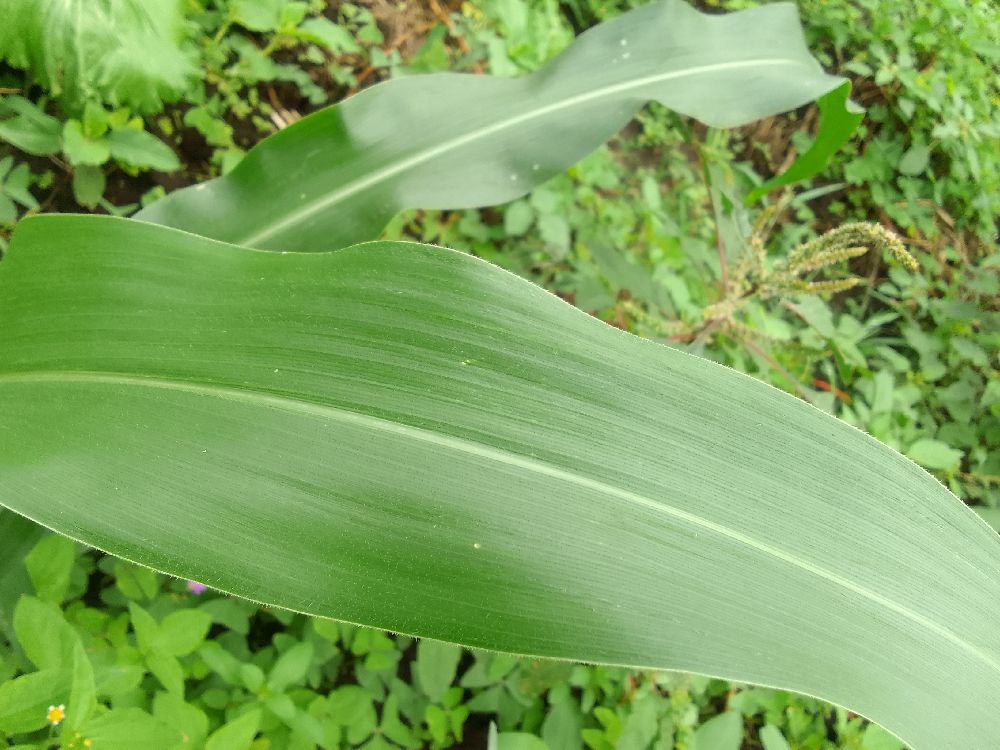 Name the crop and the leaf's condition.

maize, healthy
